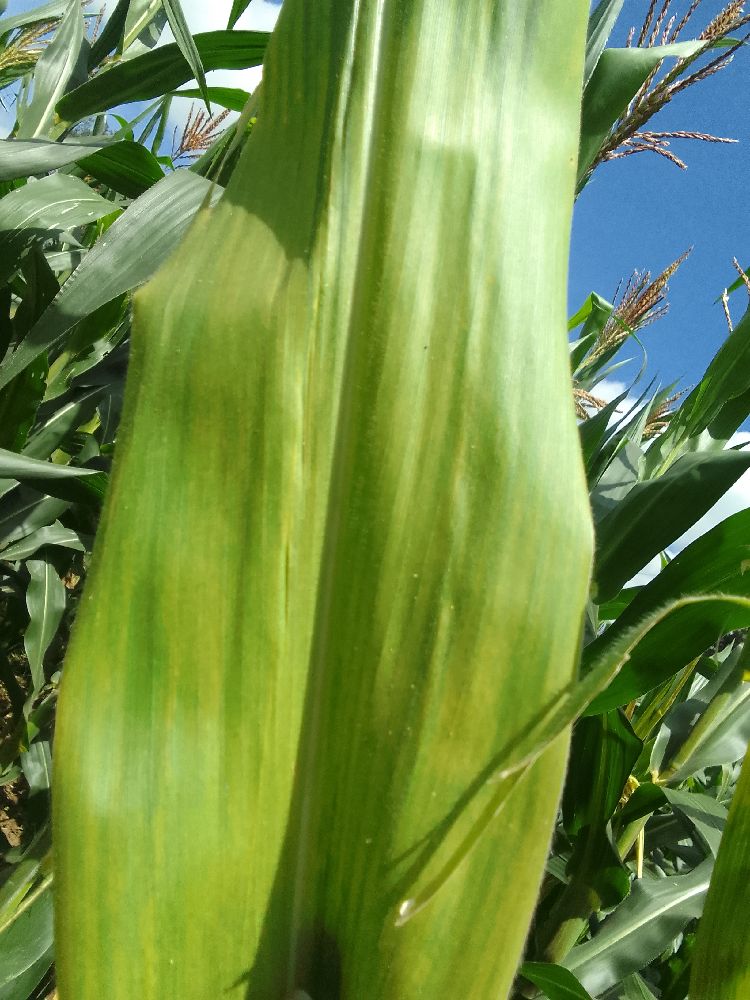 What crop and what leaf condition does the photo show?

maize, maize lethal necrosis
